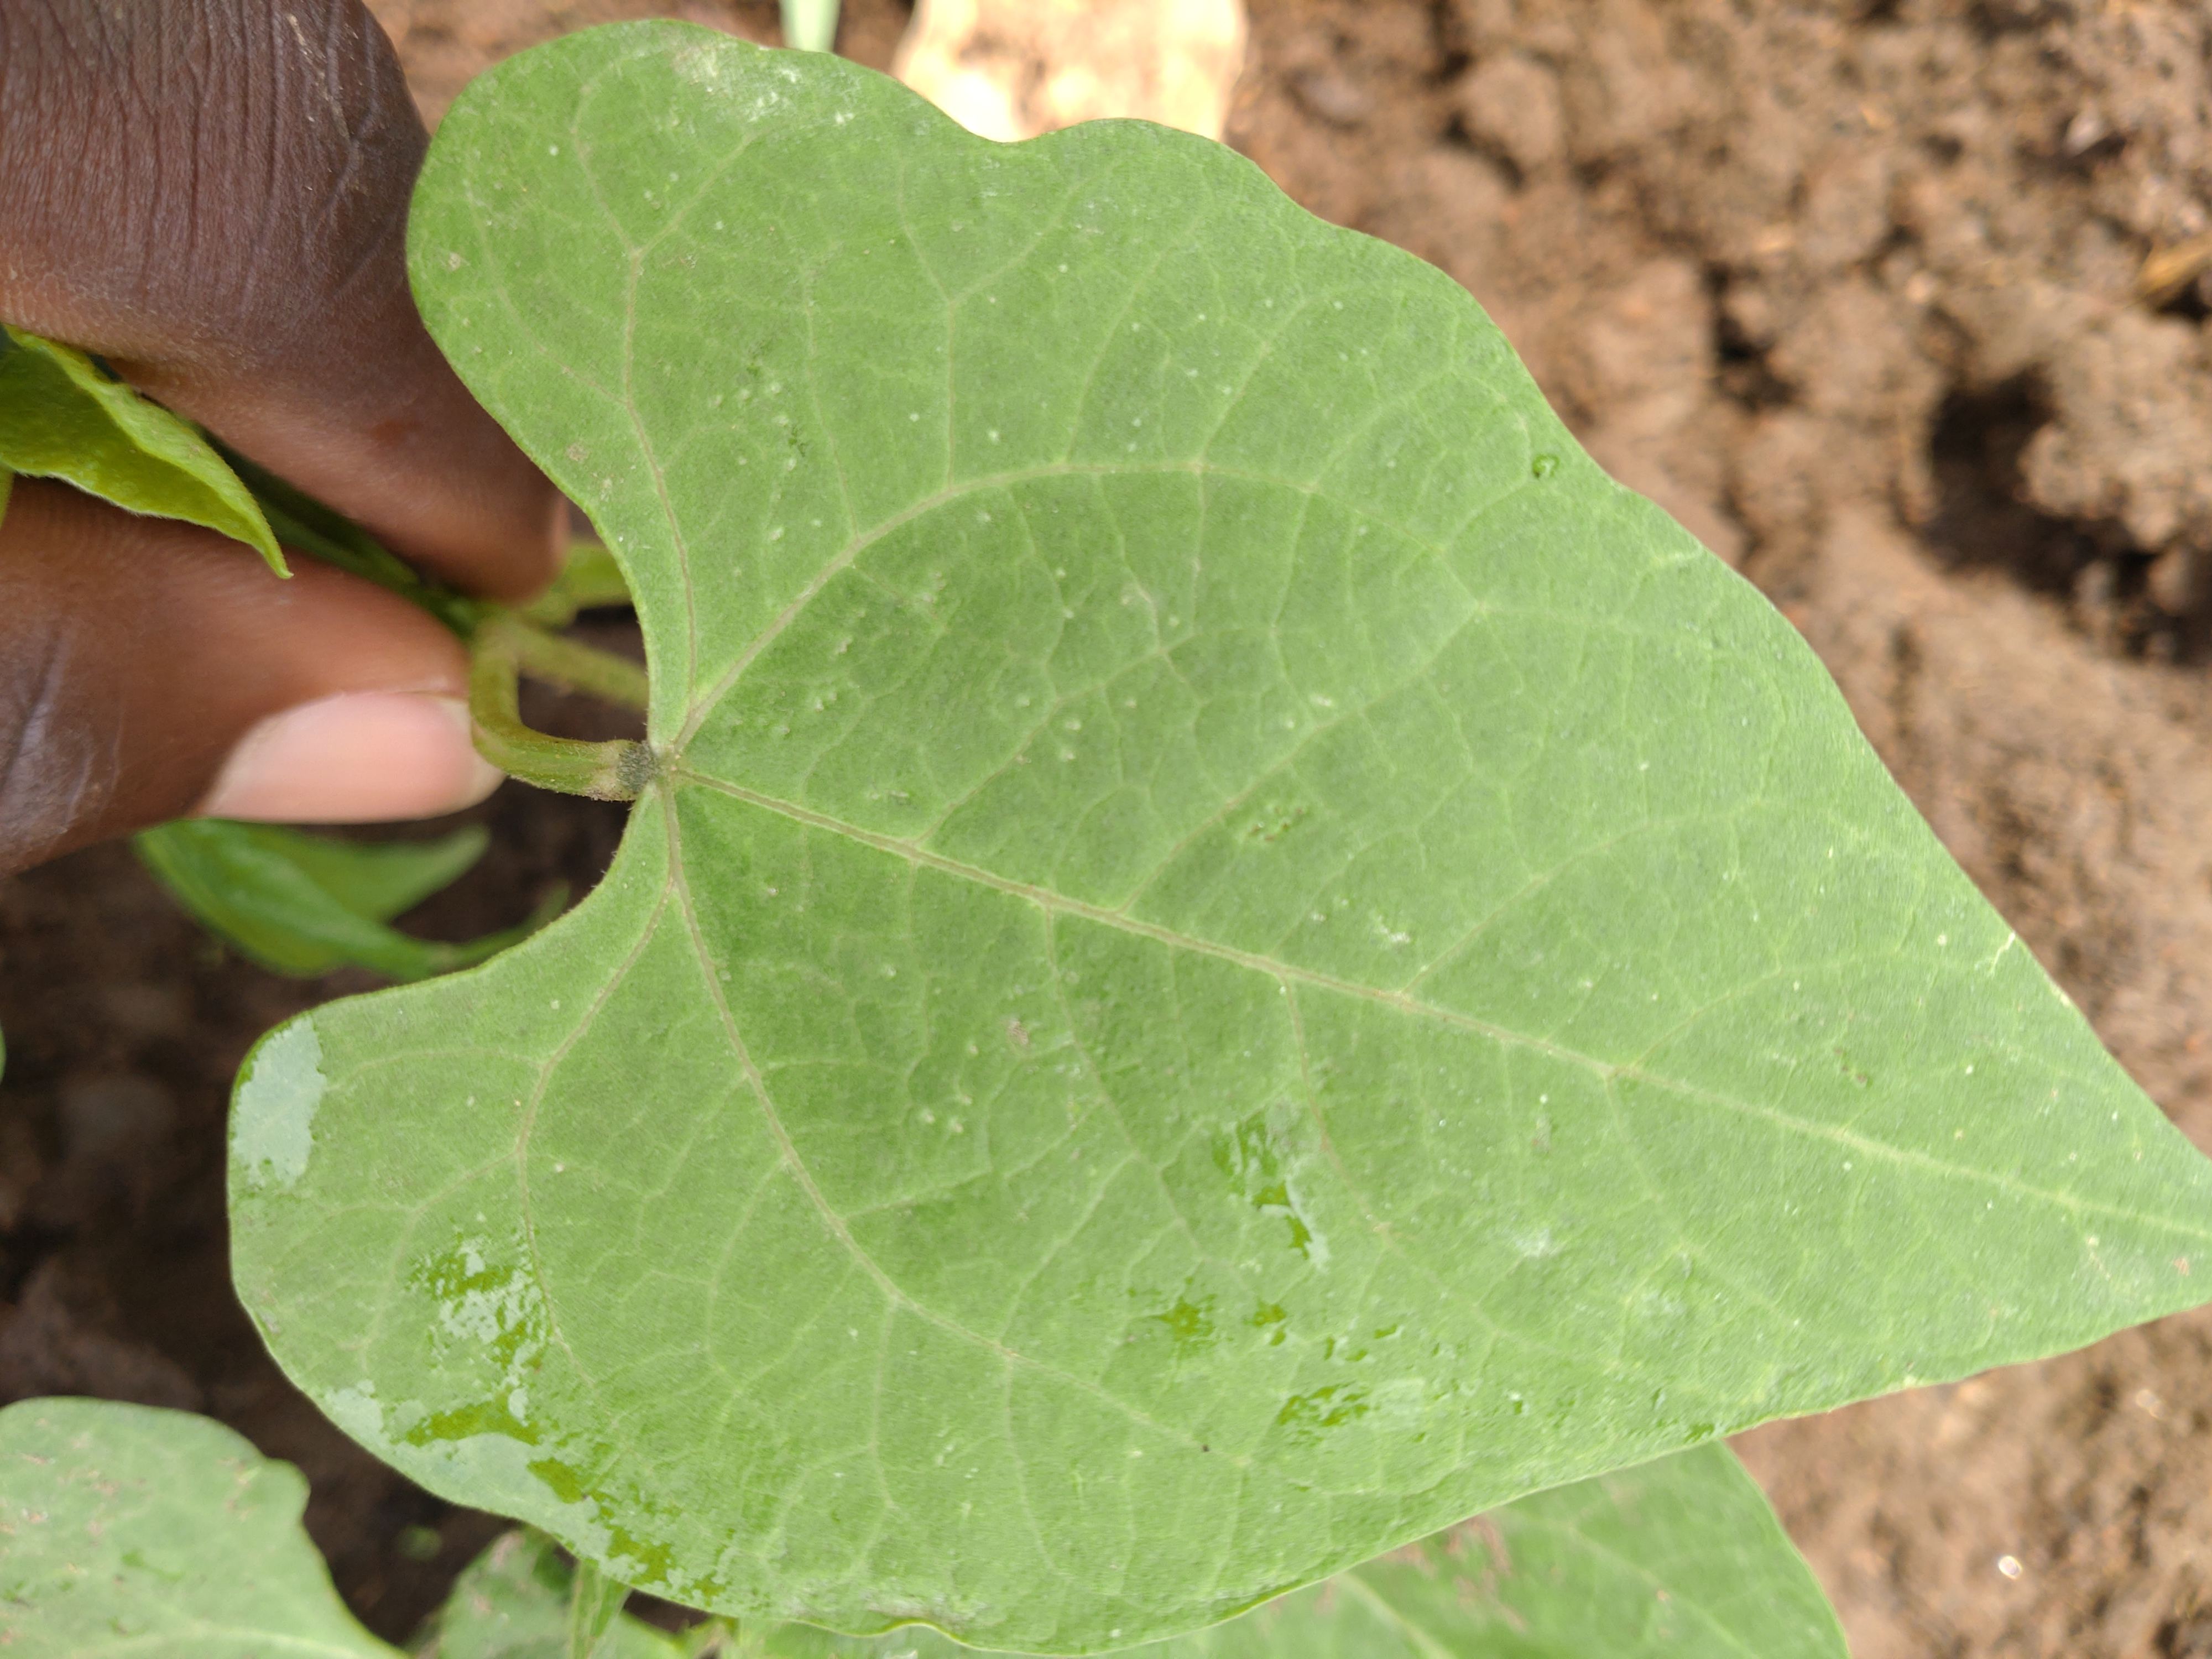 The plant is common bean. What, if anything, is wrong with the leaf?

healthy
